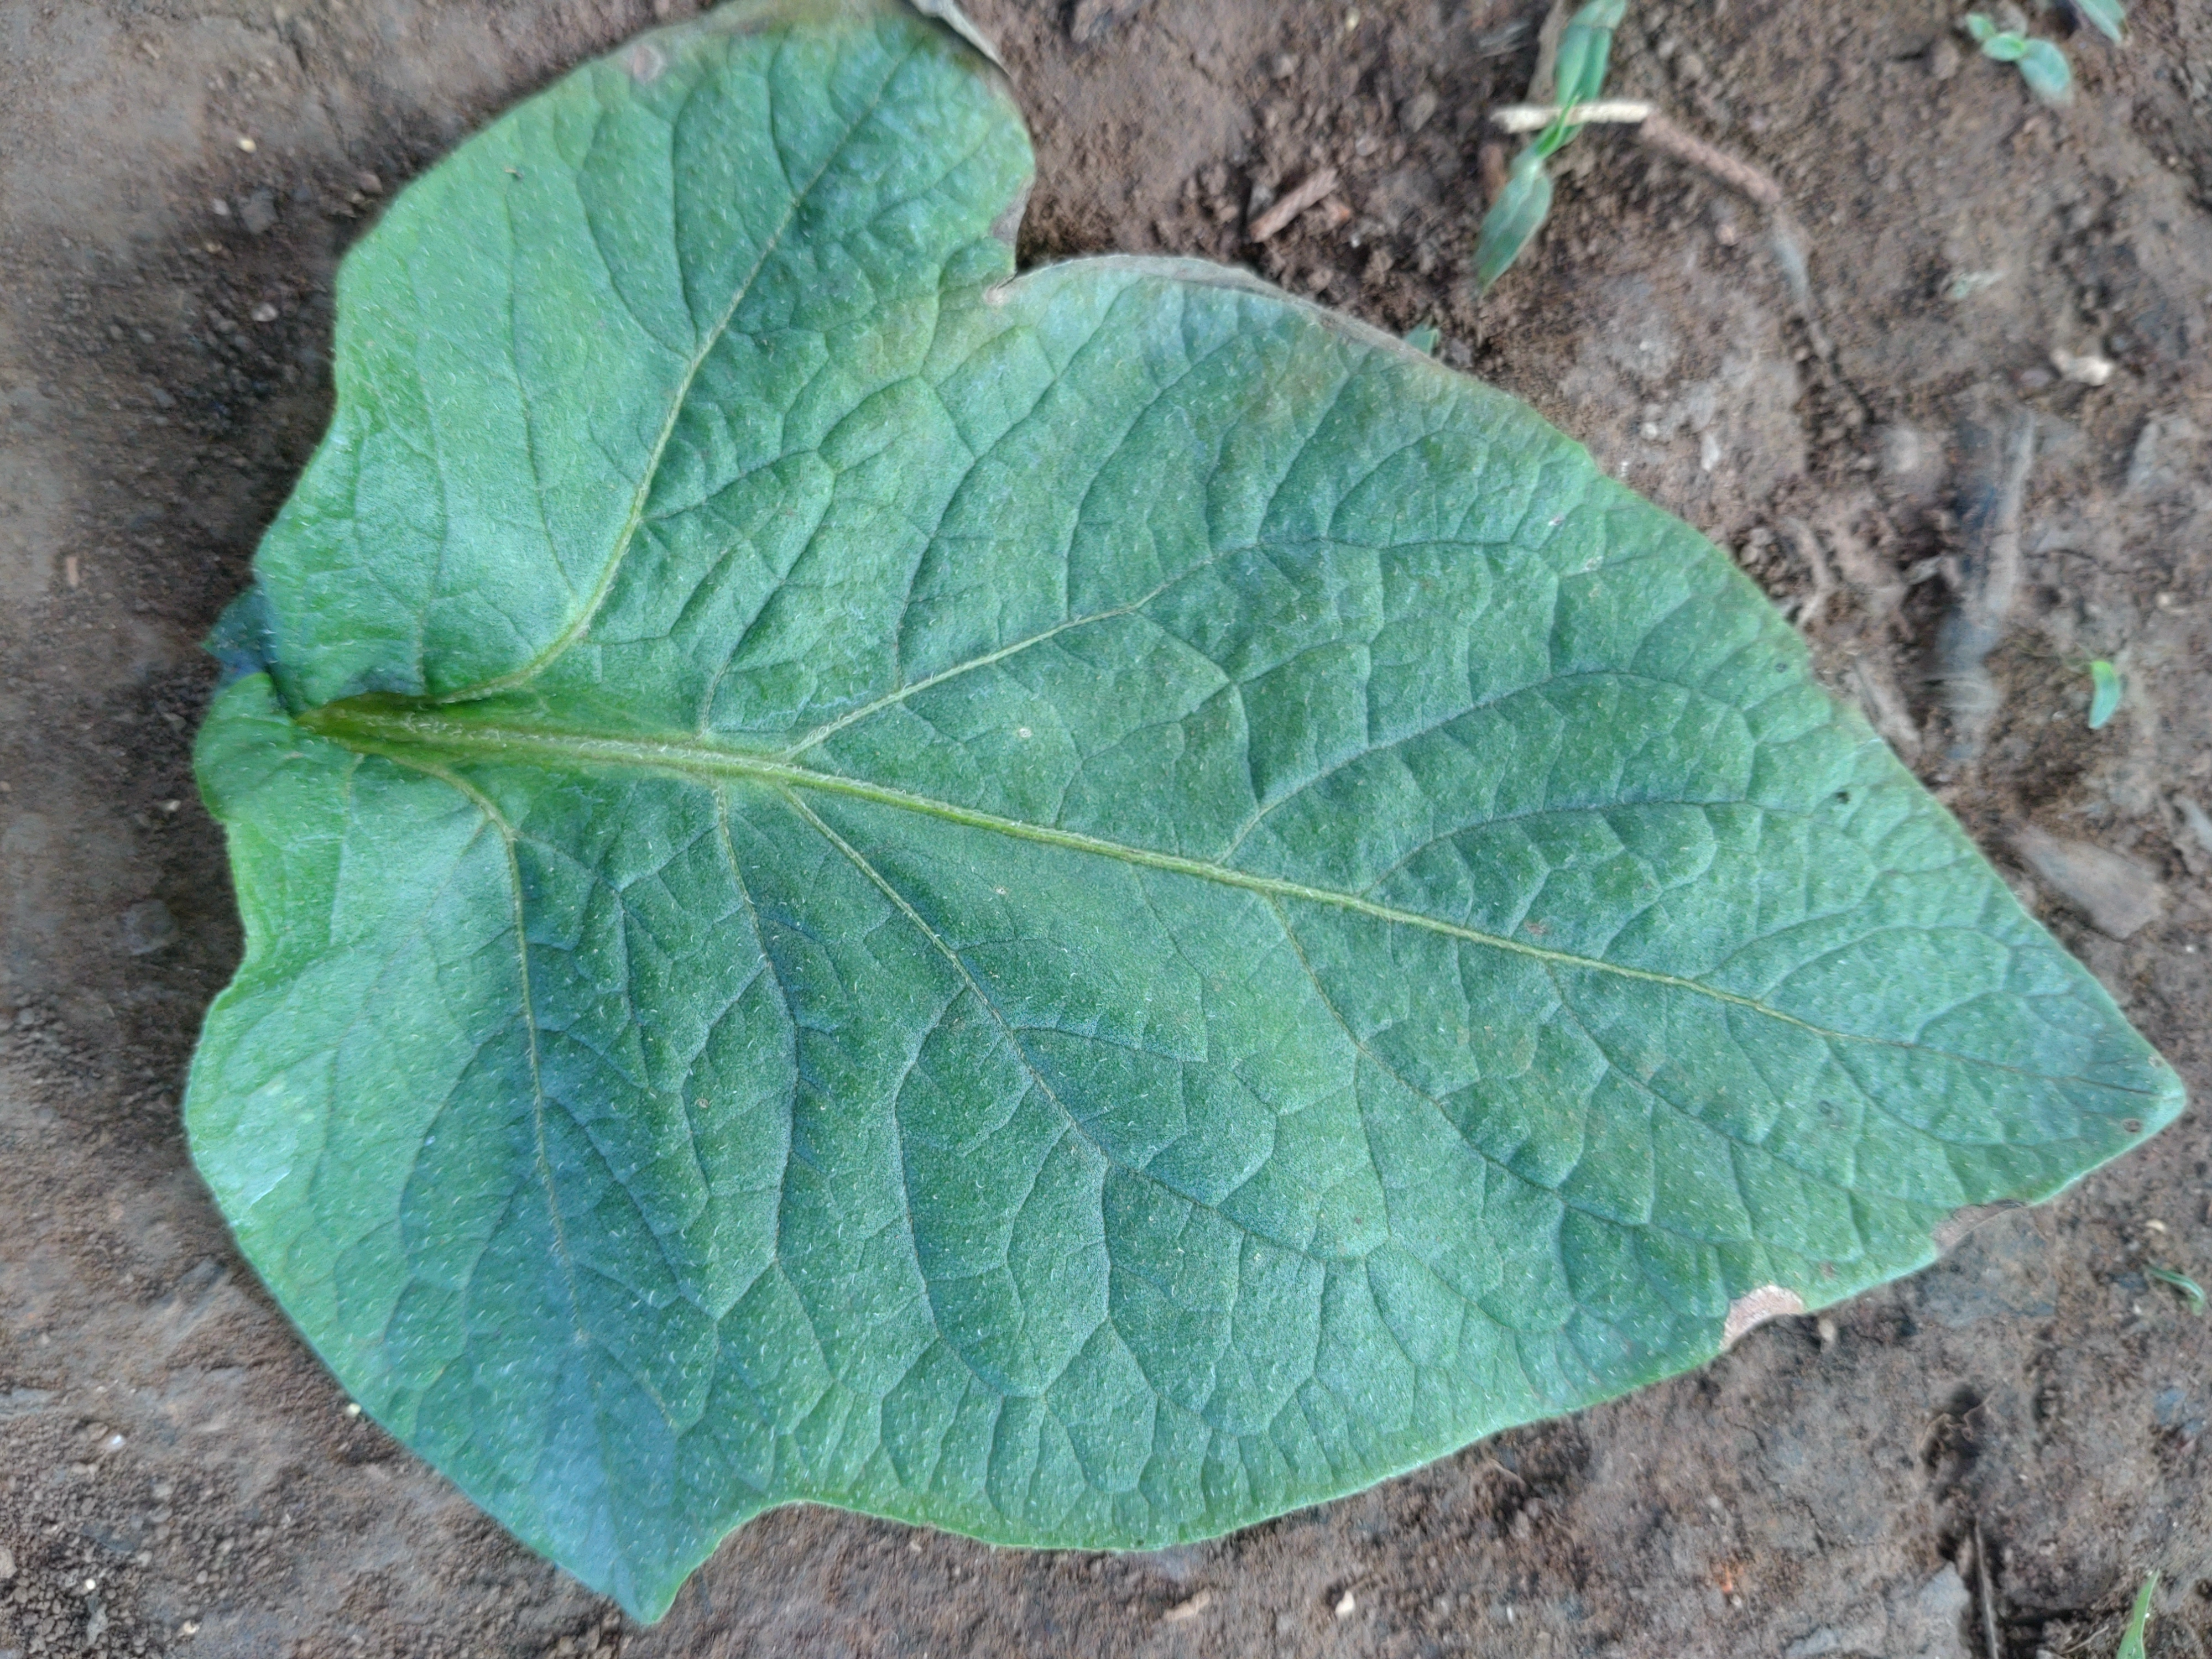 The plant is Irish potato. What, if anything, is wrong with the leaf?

early blight
